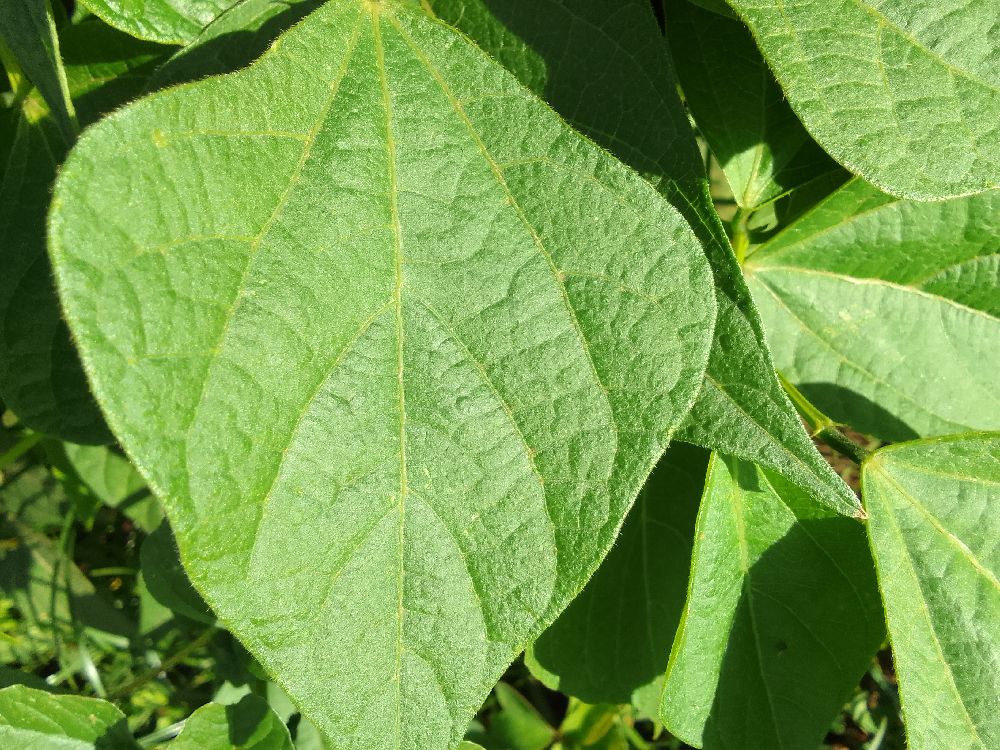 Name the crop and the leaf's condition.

common bean, healthy
